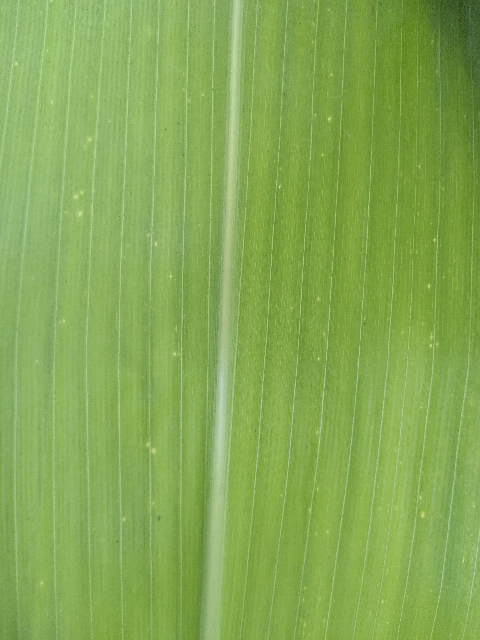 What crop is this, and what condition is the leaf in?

maize, healthy
